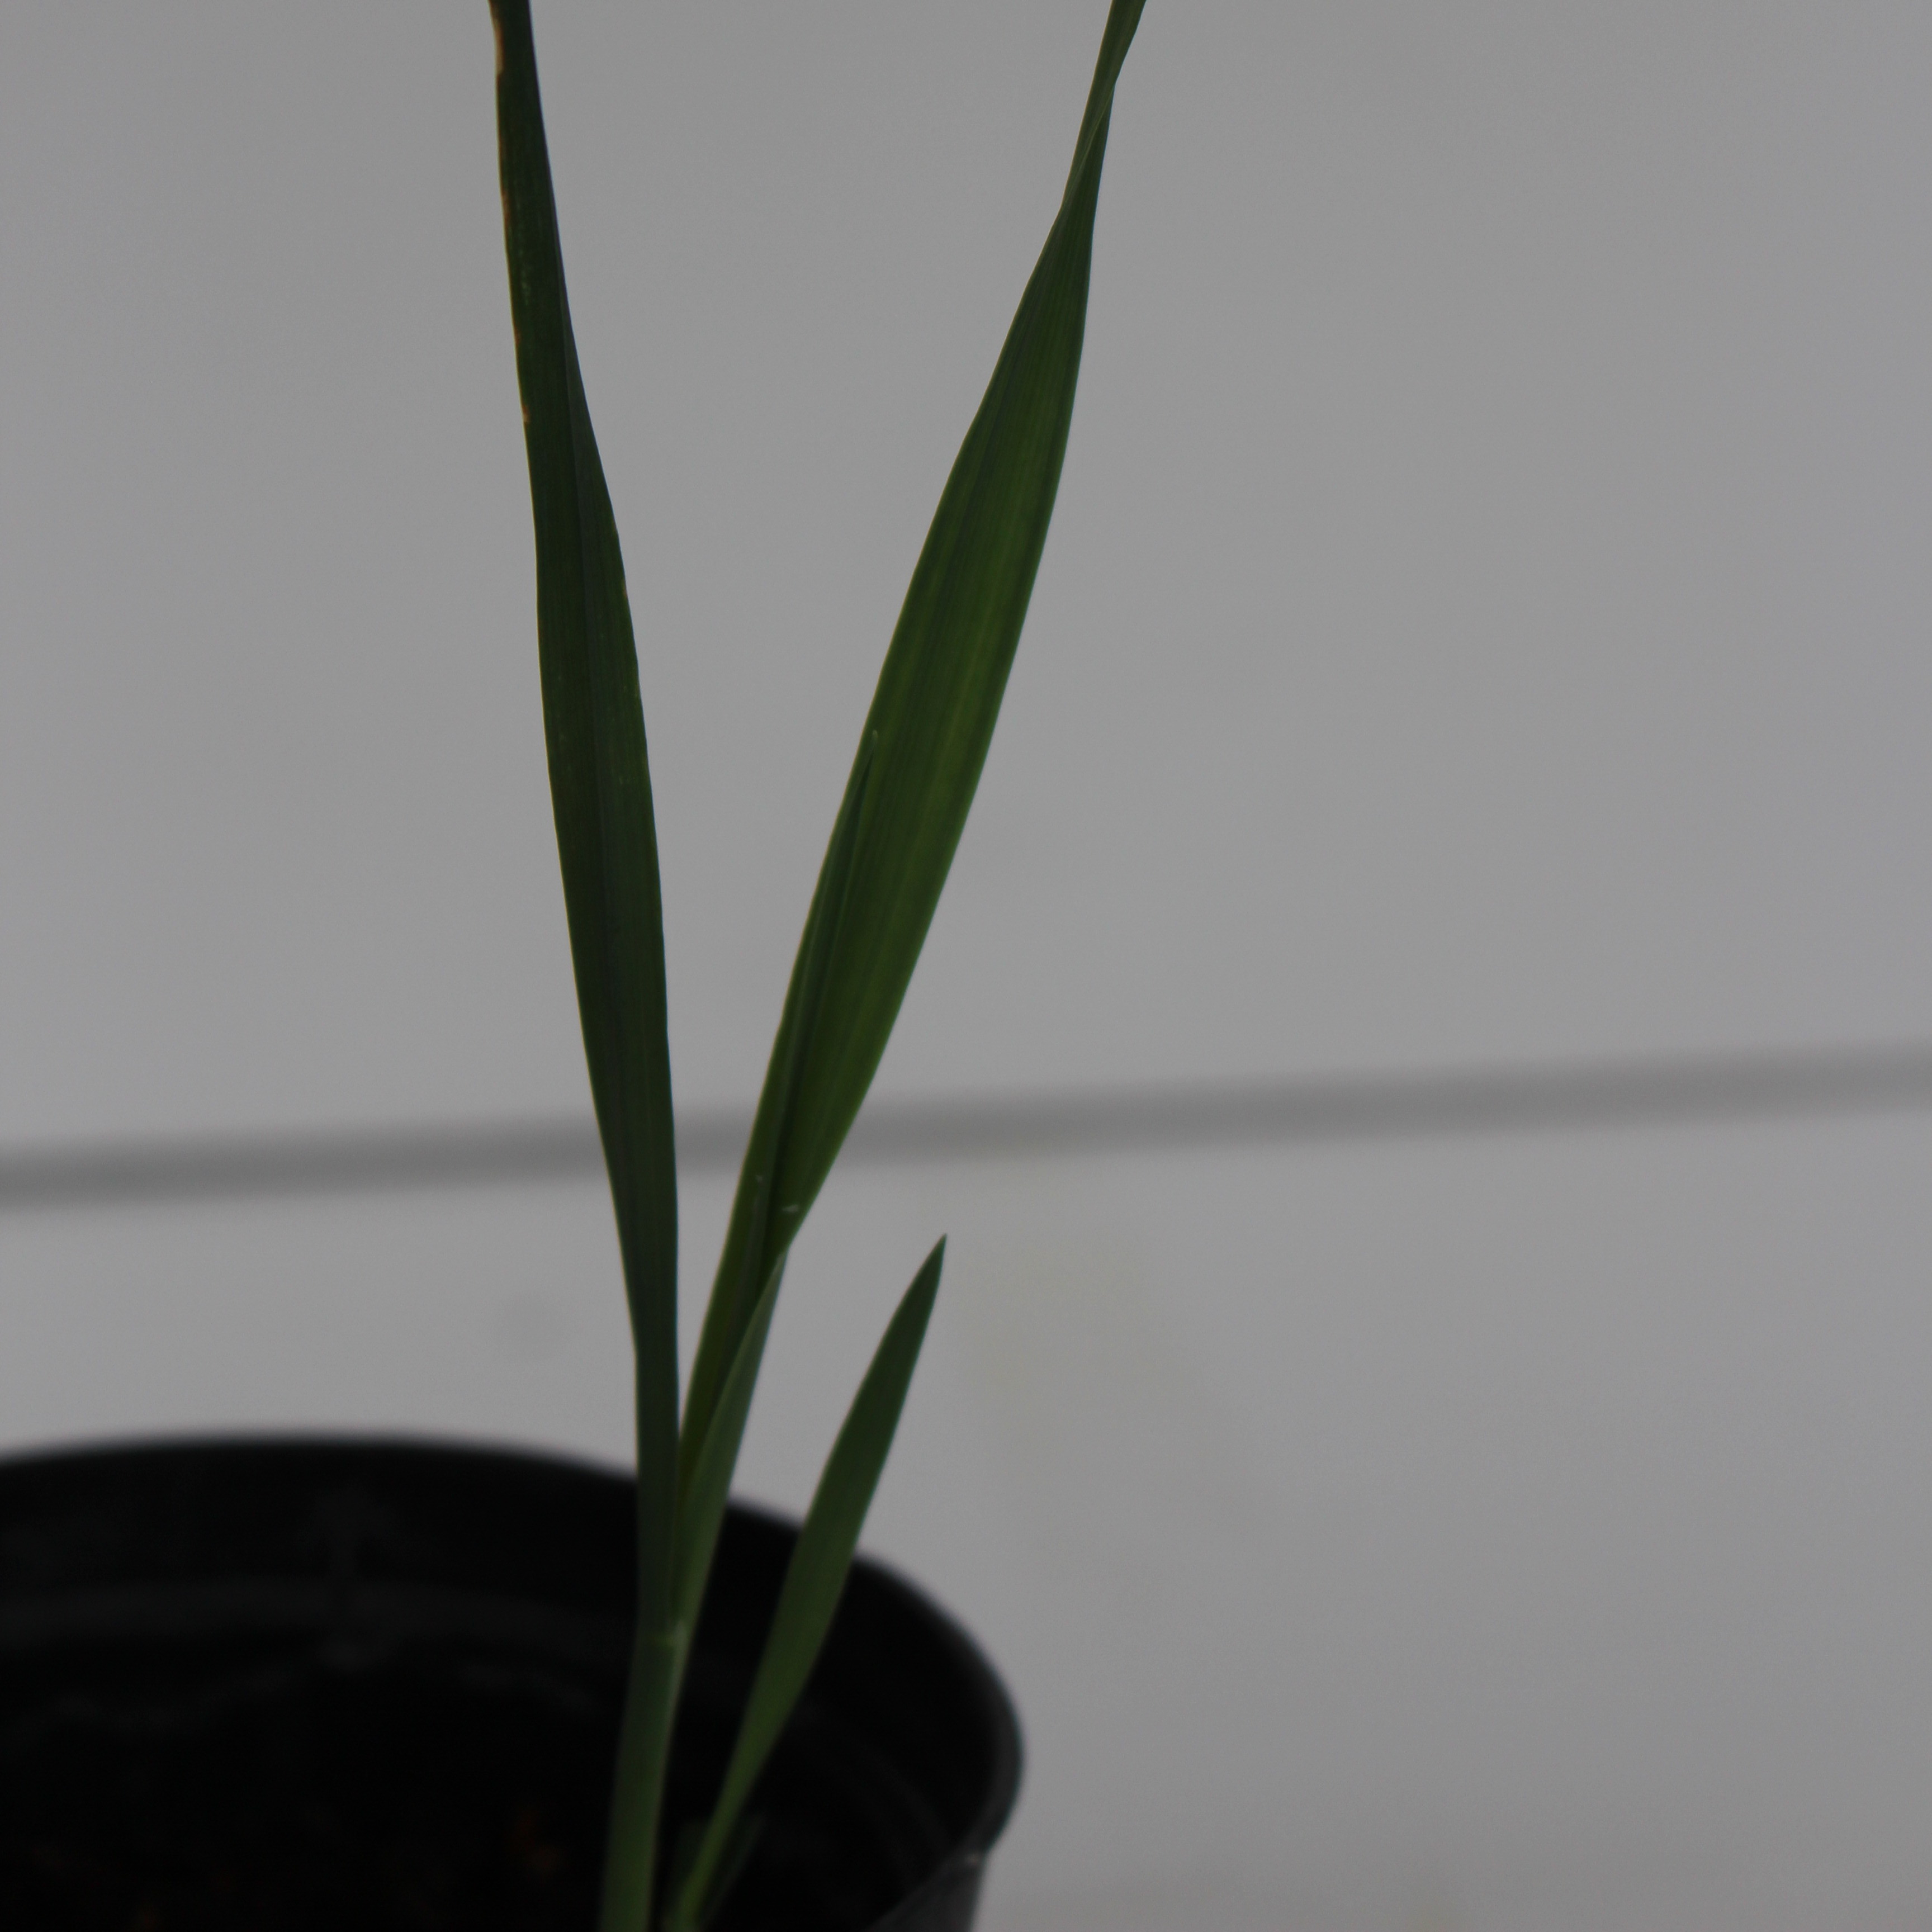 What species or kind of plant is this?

Avena sterilis
